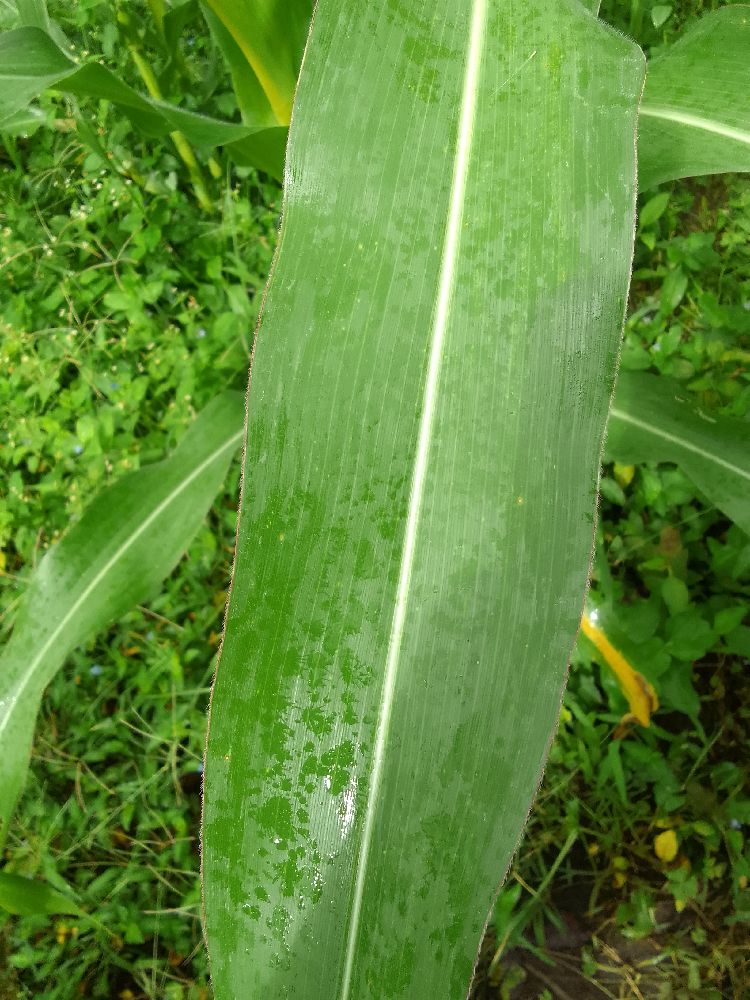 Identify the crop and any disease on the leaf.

maize, healthy
